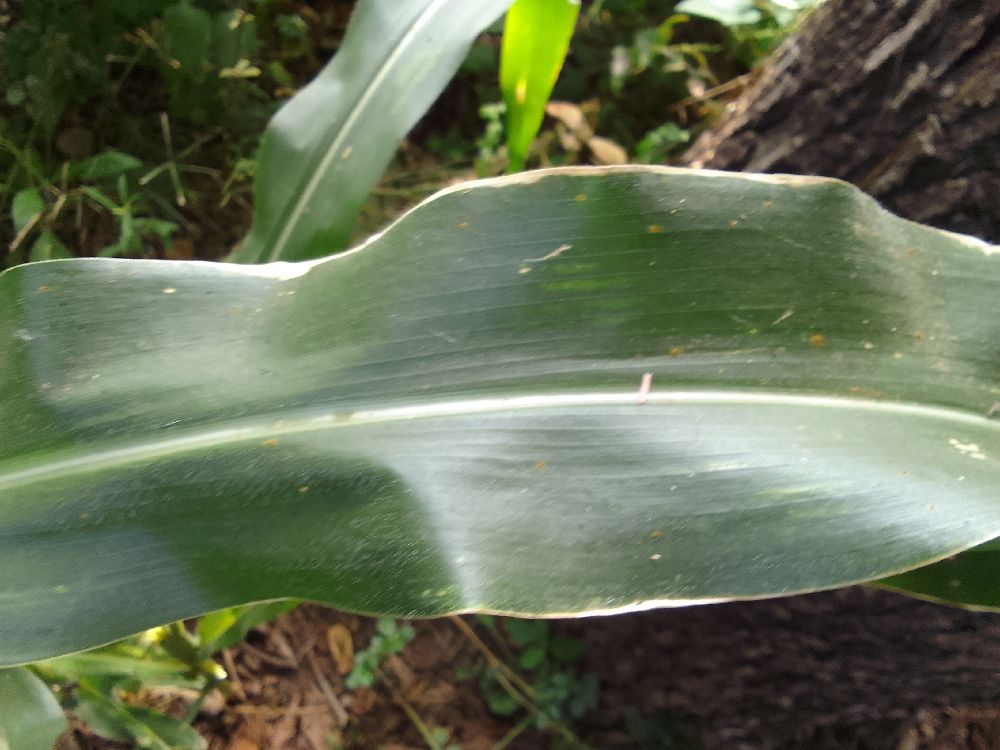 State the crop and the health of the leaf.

maize, healthy
